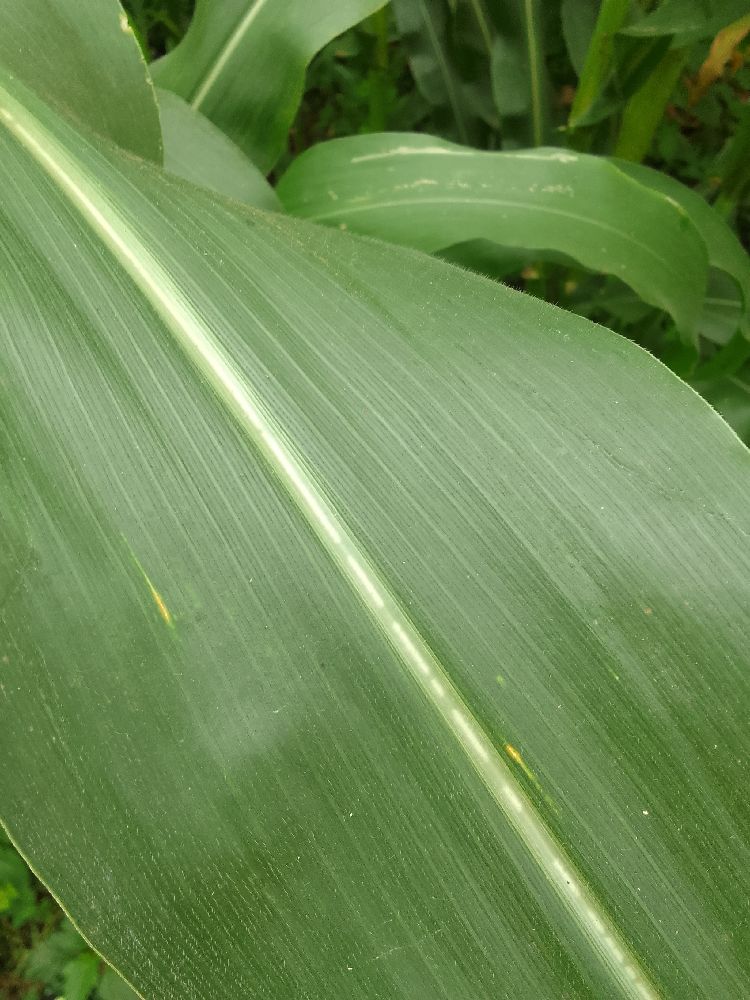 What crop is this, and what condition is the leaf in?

maize, healthy
